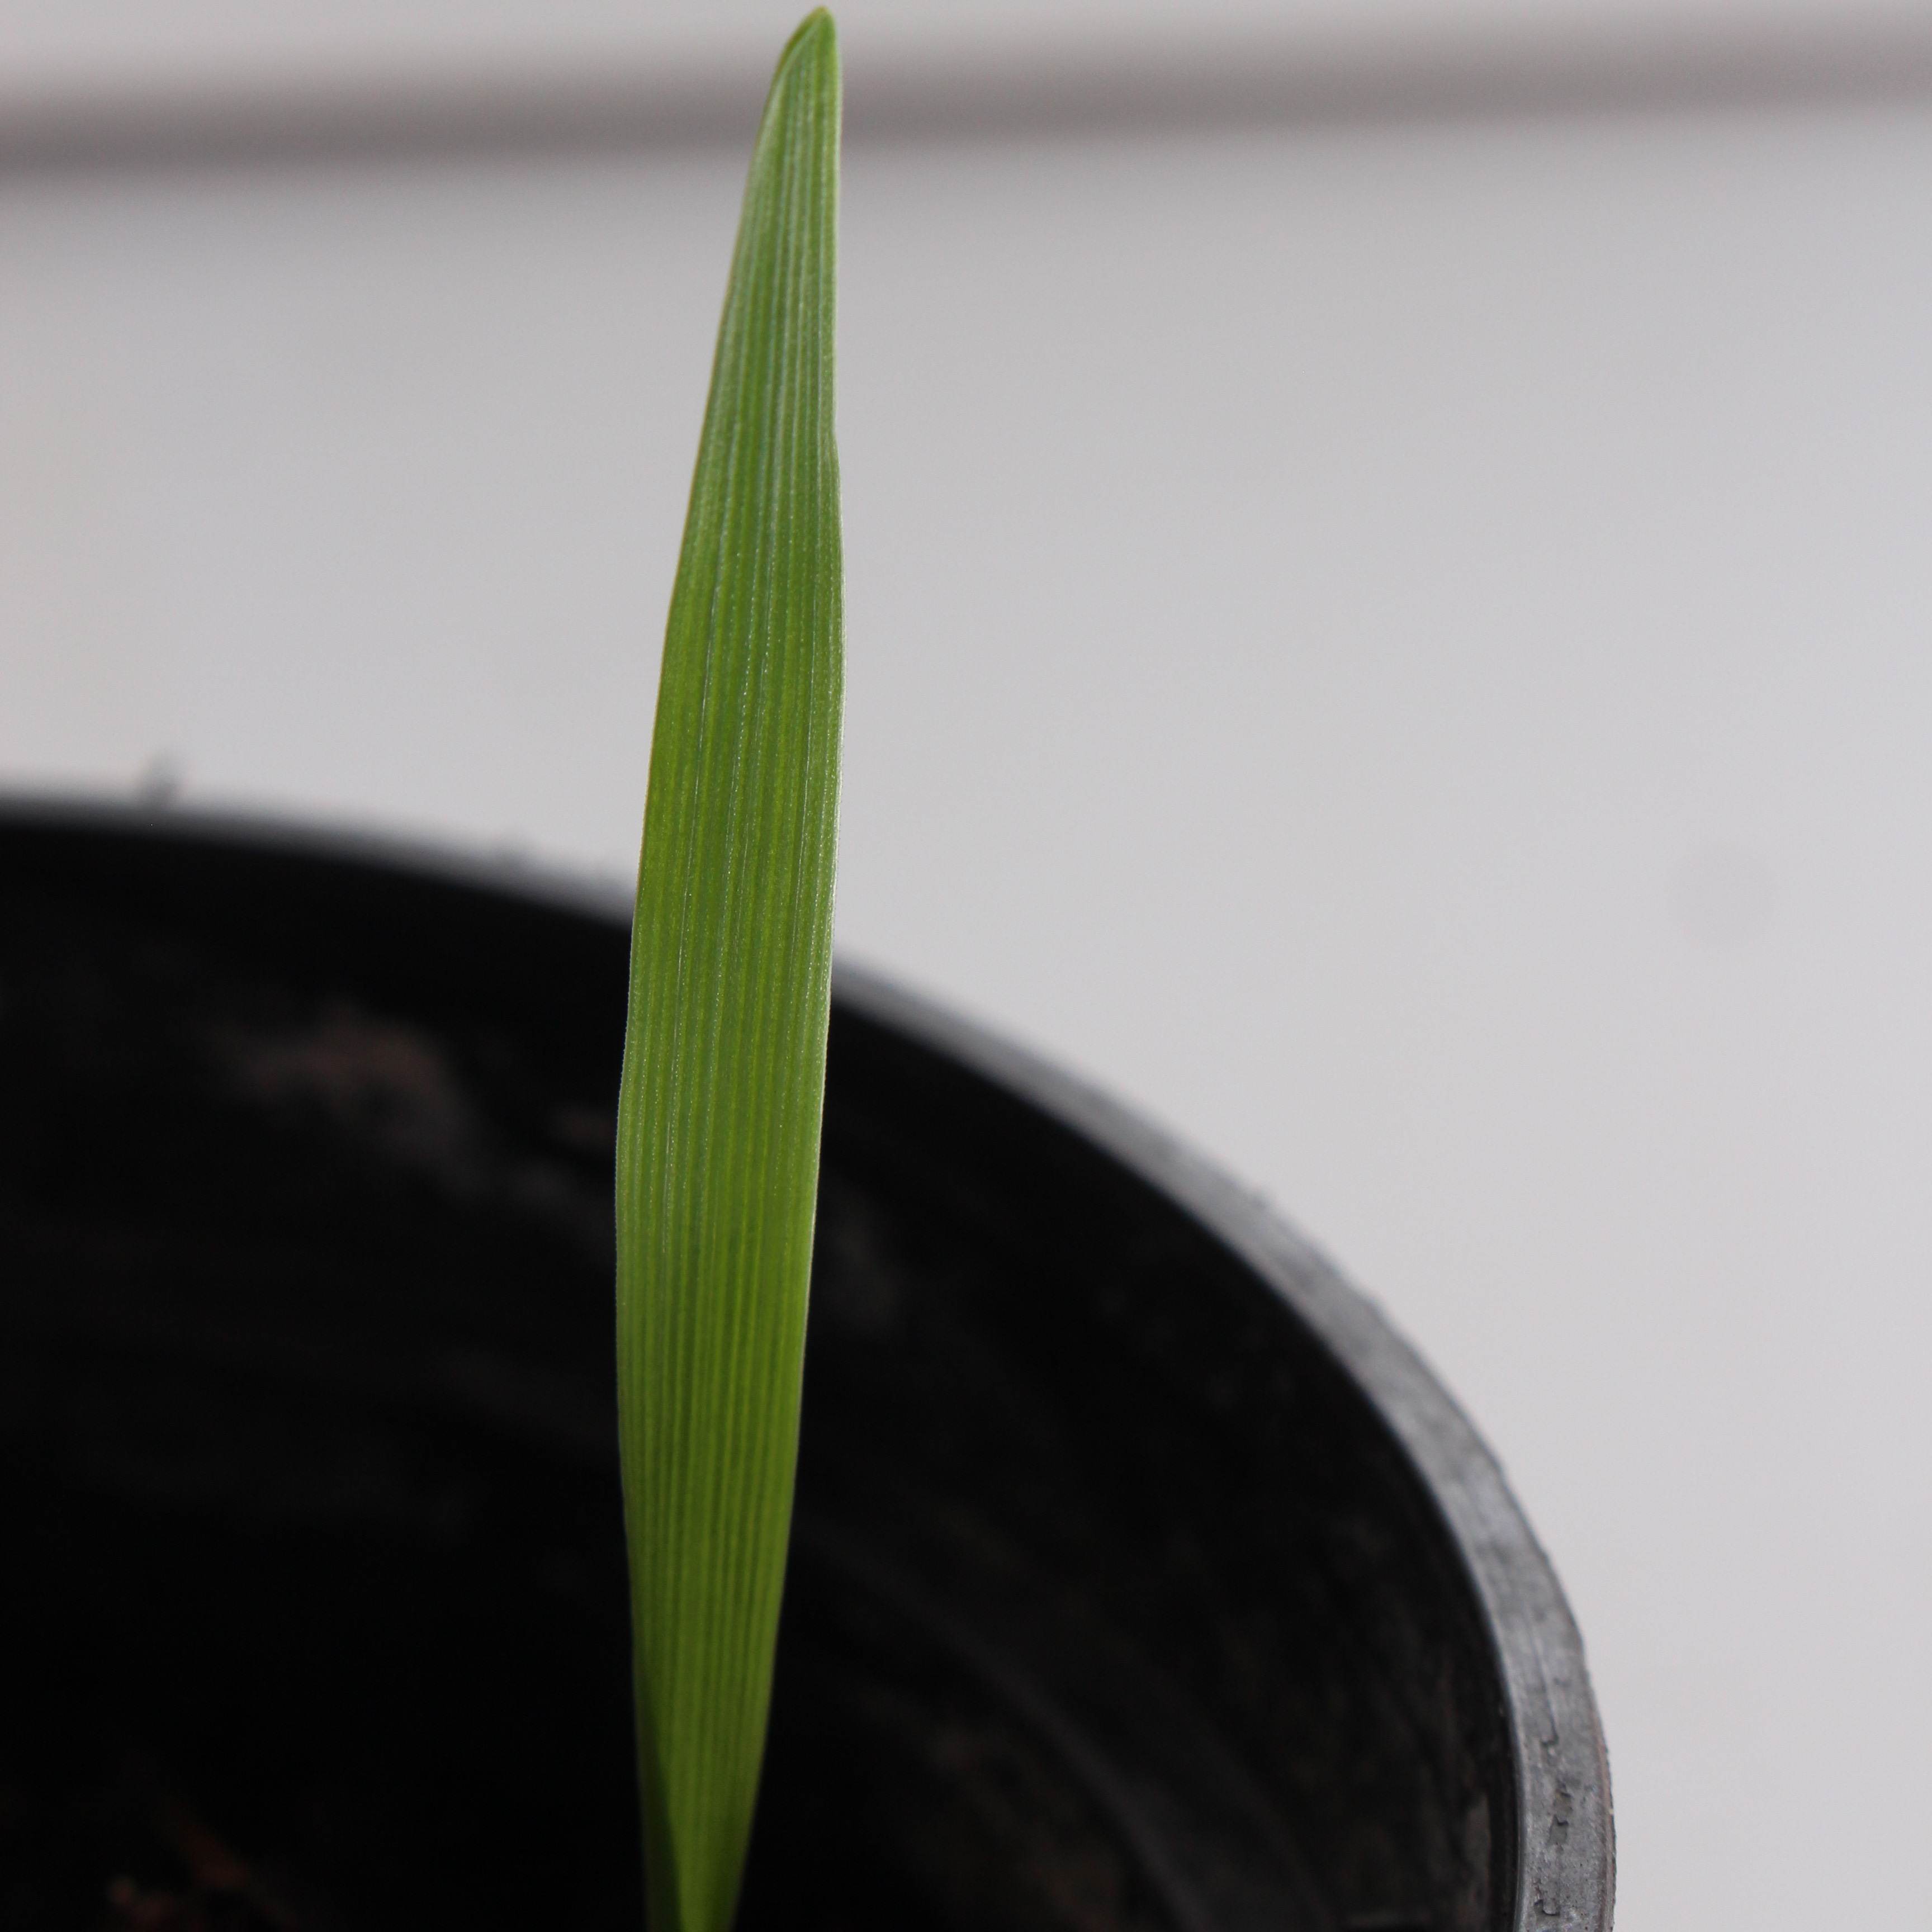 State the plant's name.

Avena sterilis
